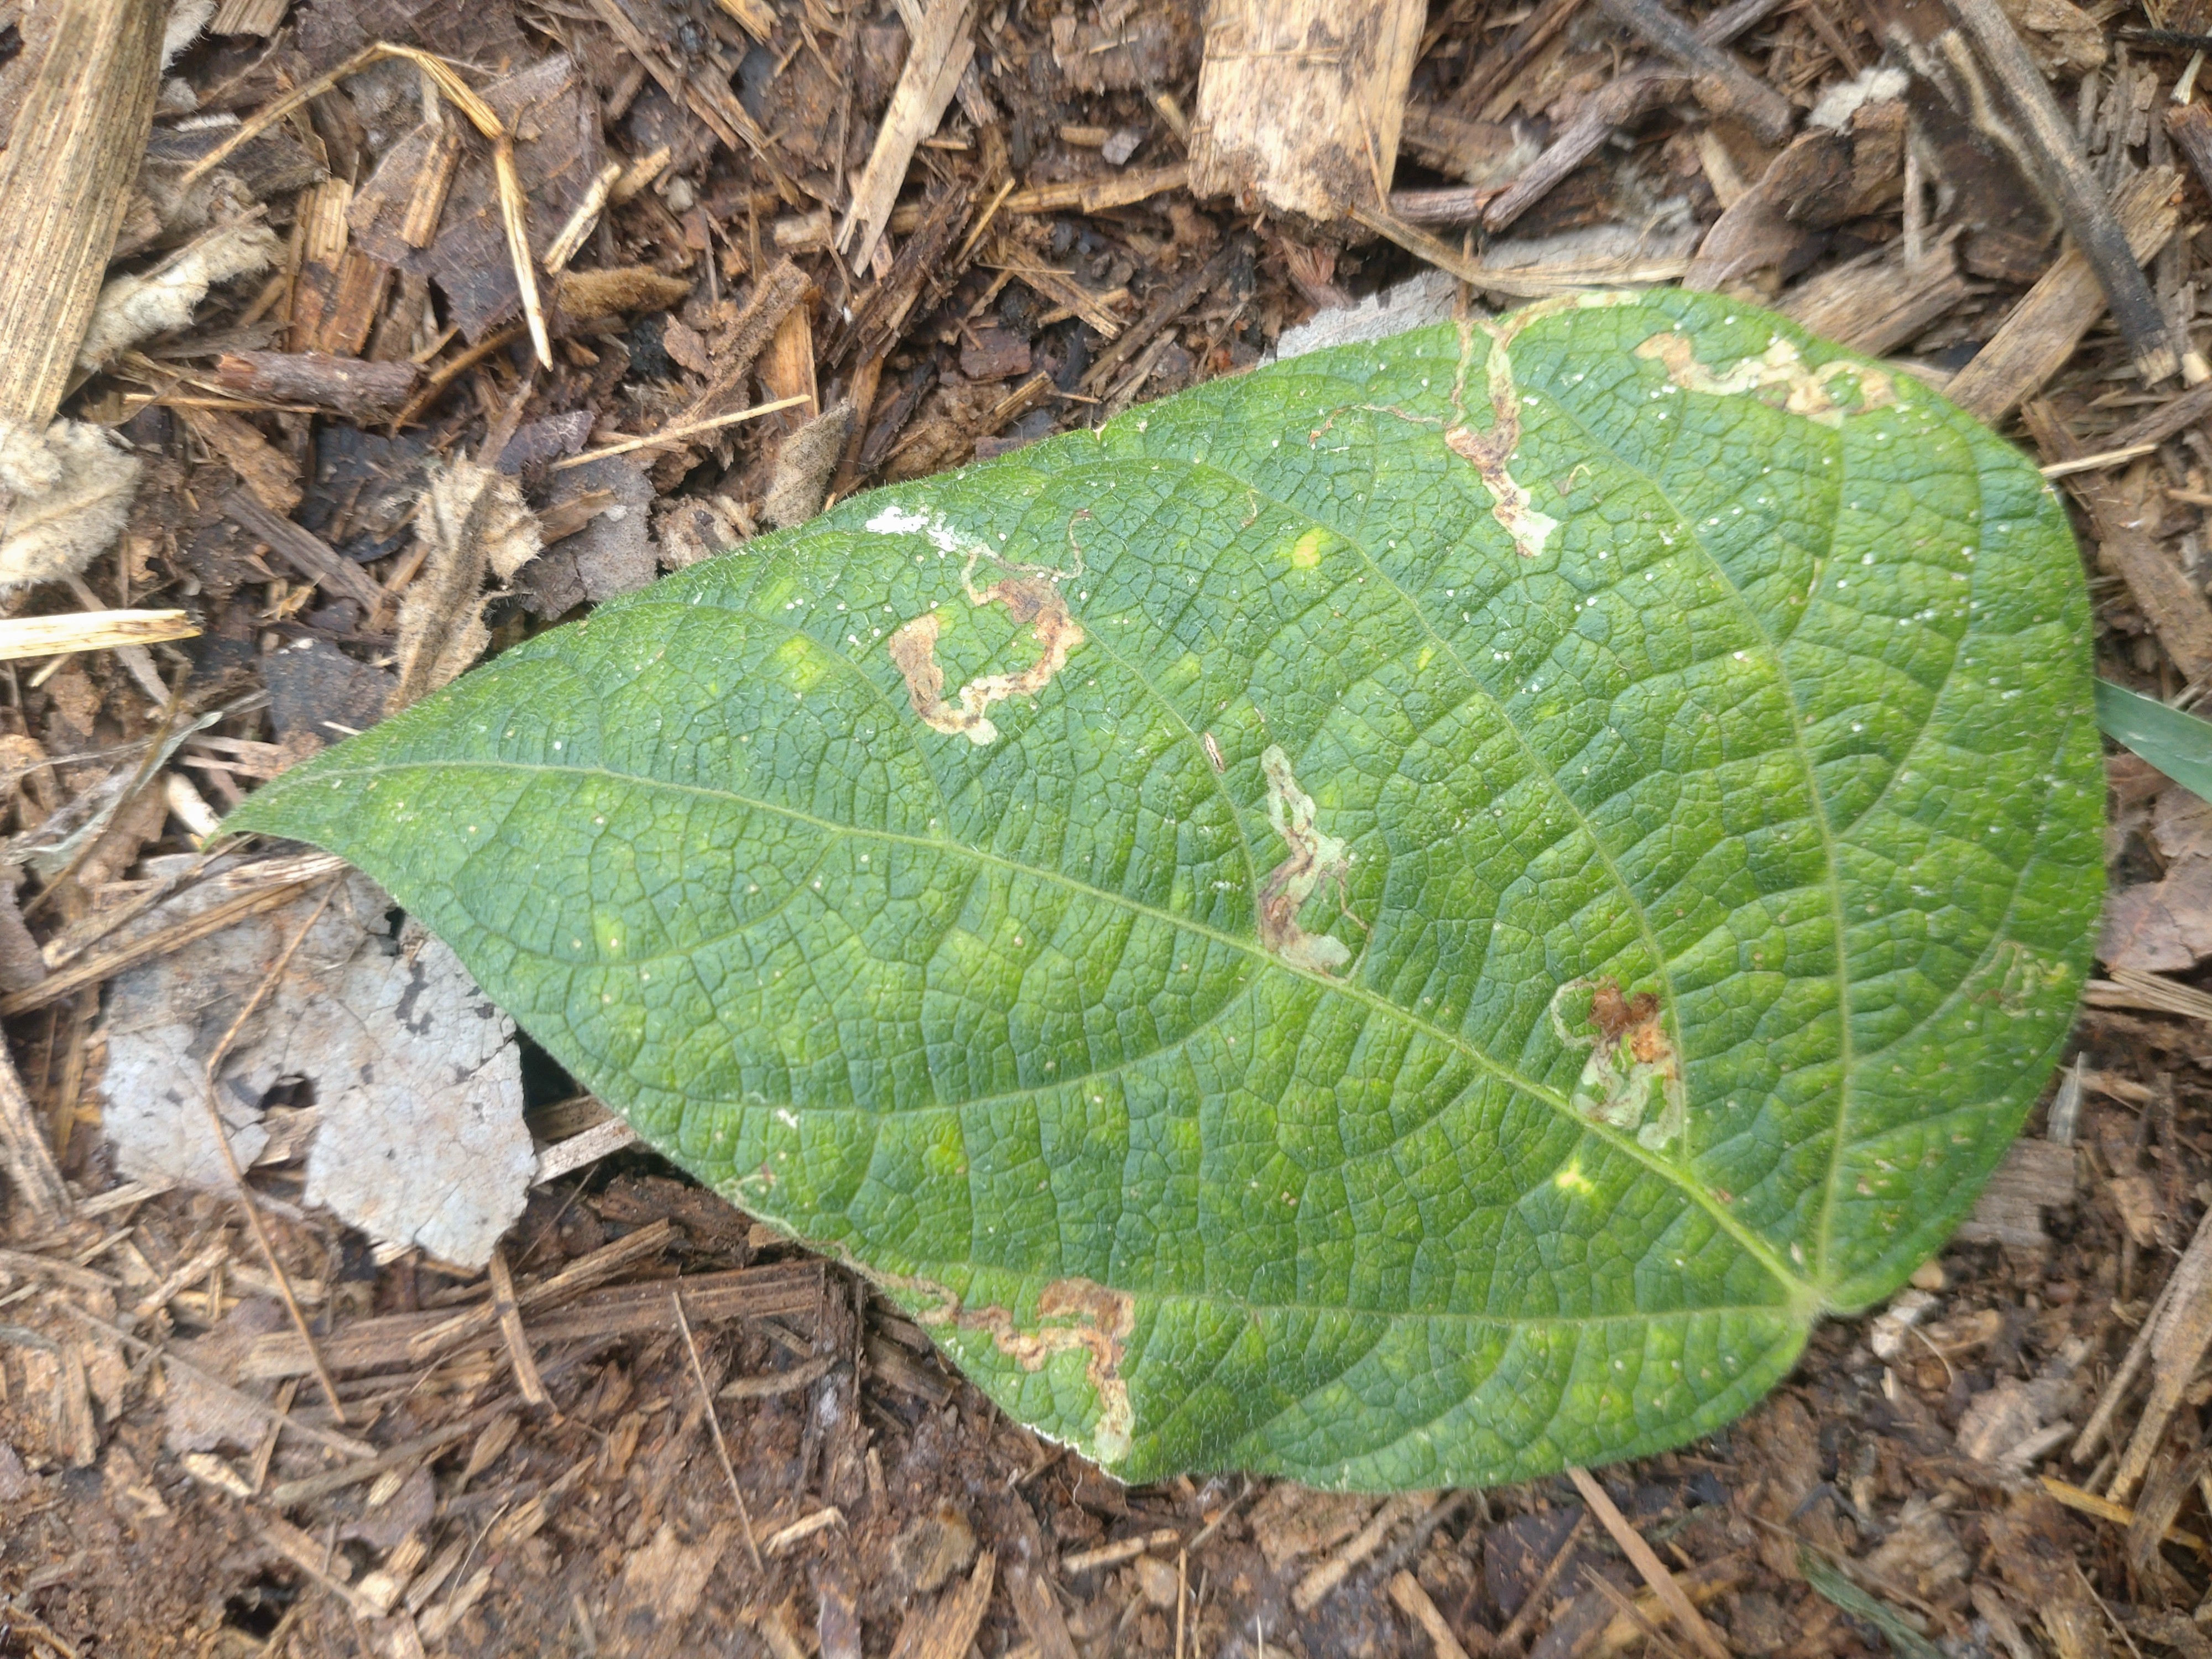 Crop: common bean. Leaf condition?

anthracnose
